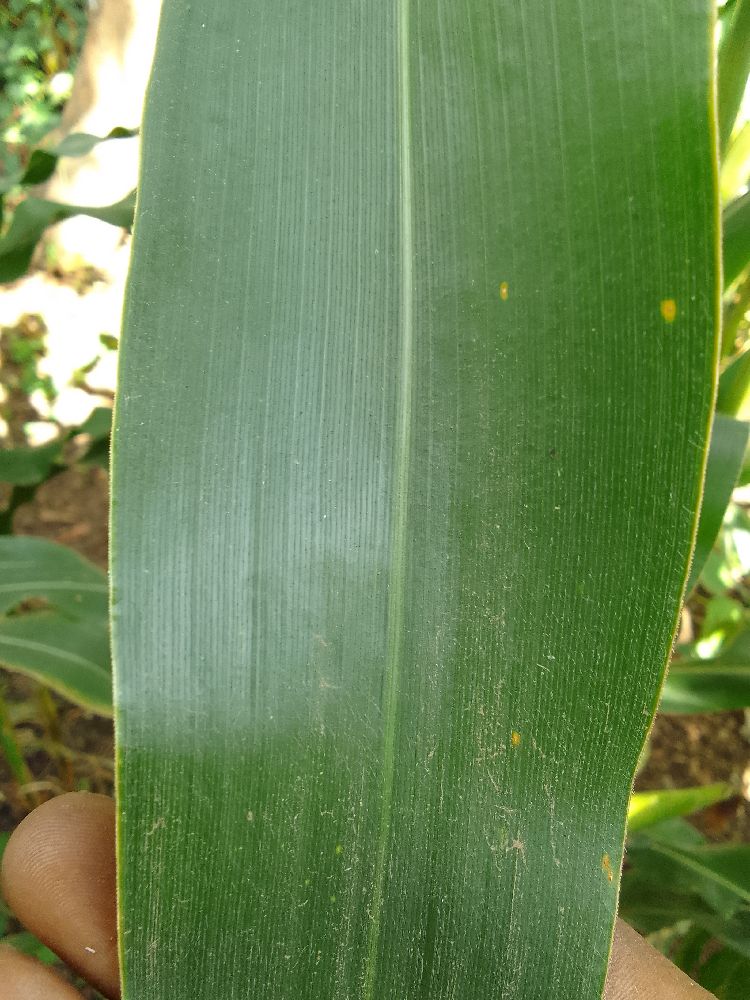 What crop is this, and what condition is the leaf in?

maize, healthy
